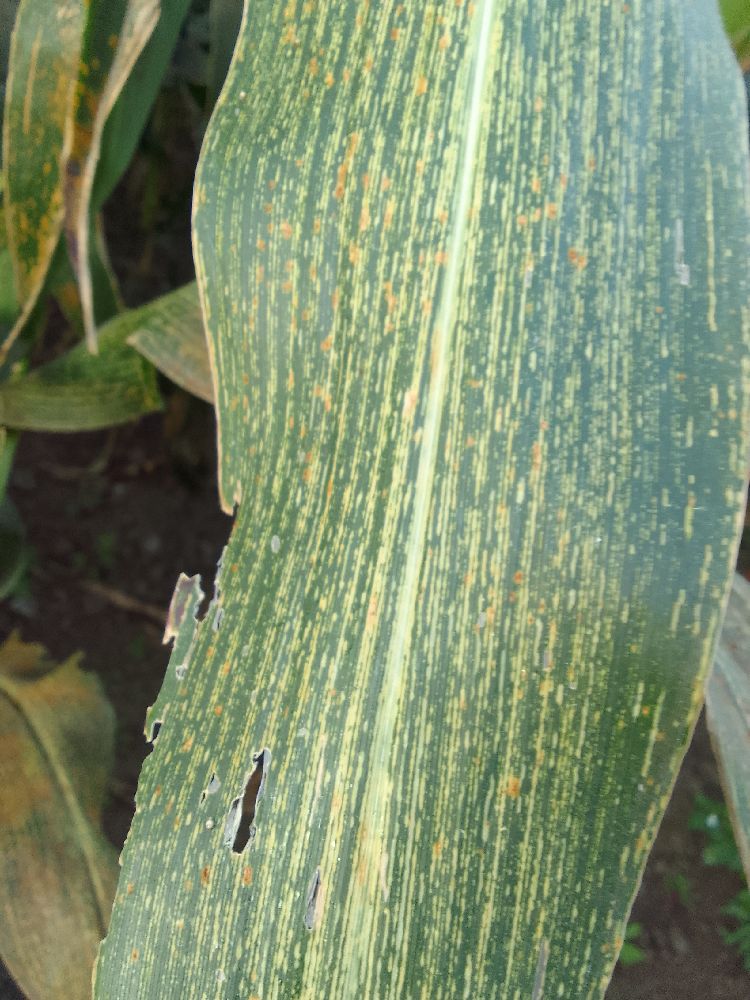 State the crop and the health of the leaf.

maize, maize streak virus
